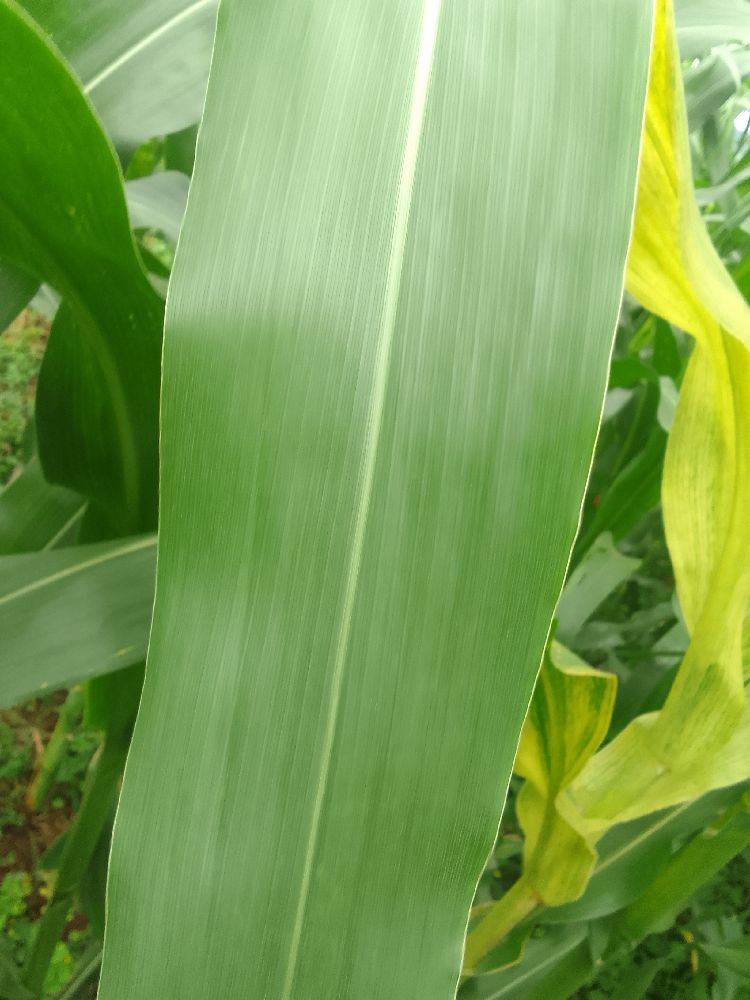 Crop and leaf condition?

maize, healthy
